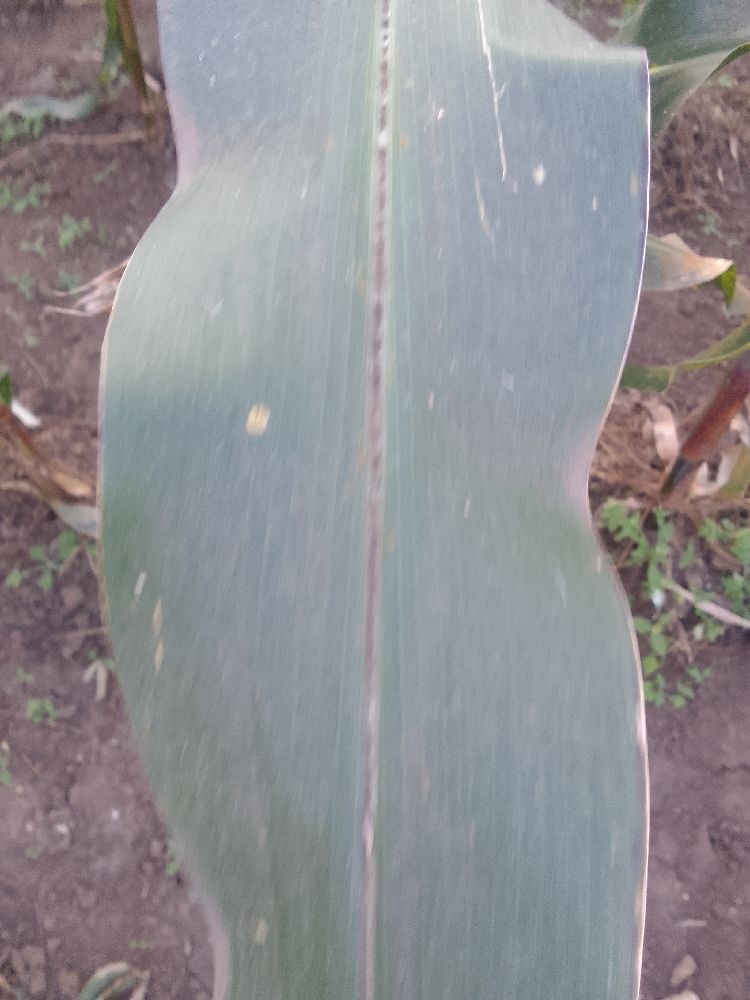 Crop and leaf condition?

maize, healthy
